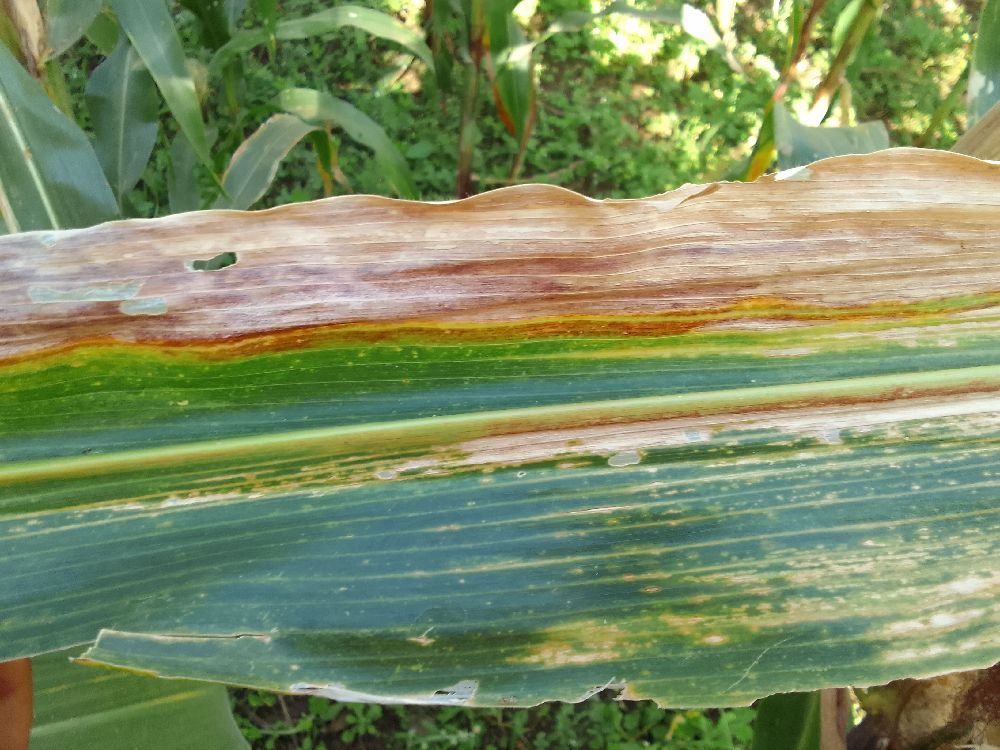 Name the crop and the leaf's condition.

maize, maize lethal necrosis
